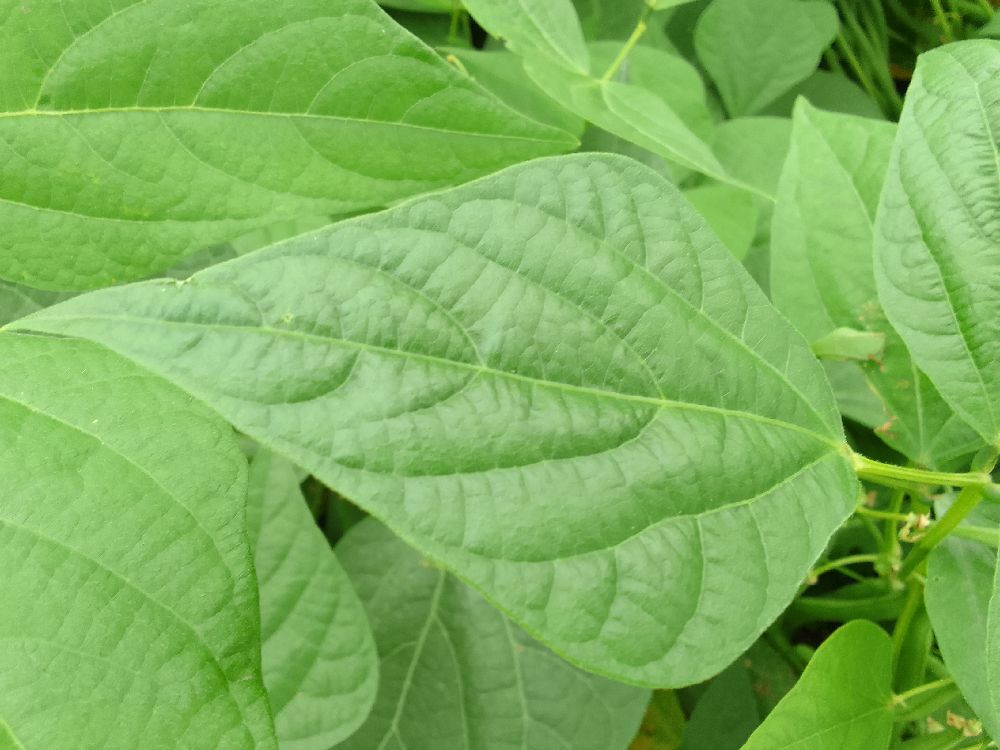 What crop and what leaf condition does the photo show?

common bean, healthy
